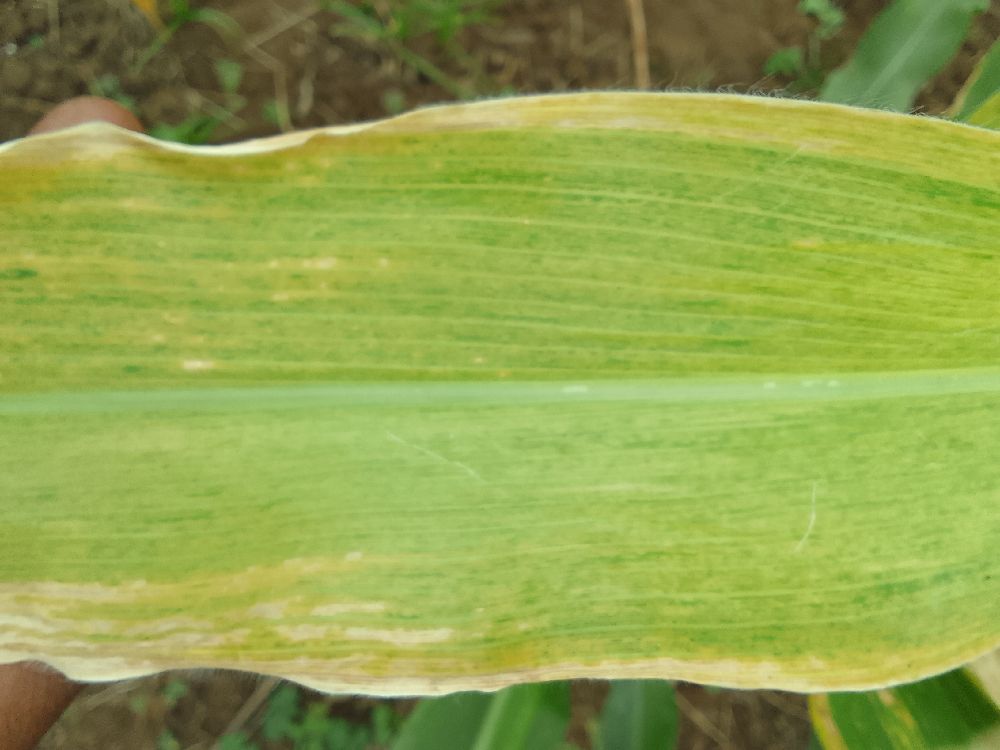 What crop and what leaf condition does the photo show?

maize, maize lethal necrosis
